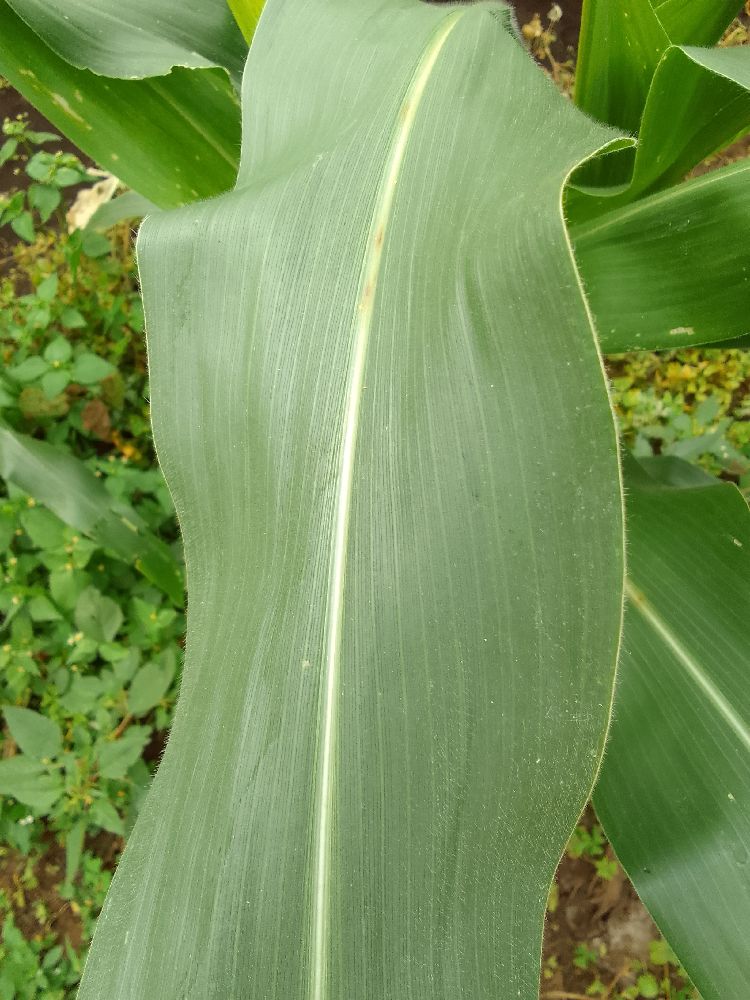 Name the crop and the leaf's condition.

maize, healthy
